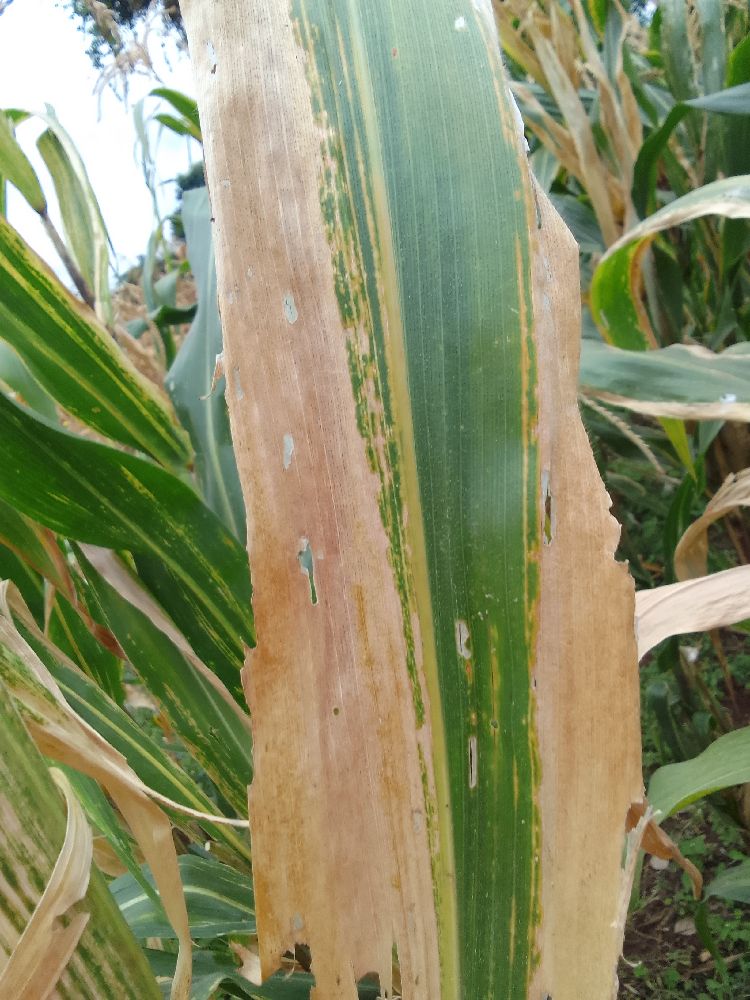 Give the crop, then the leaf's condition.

maize, maize lethal necrosis
